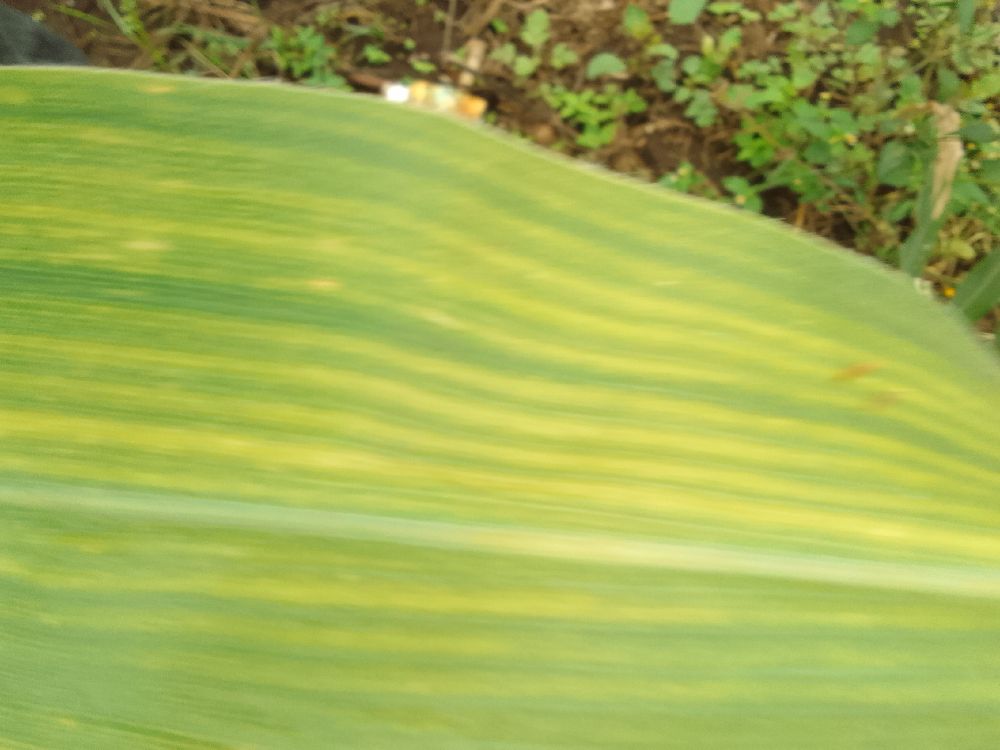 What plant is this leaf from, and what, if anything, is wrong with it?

maize, maize lethal necrosis
